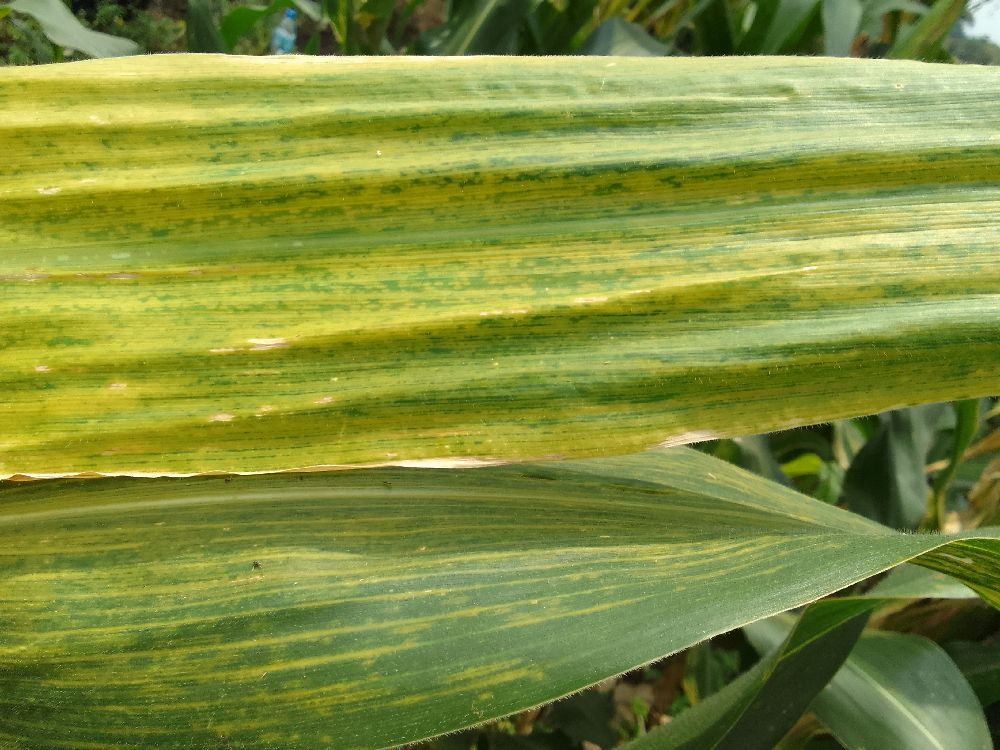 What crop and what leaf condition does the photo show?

maize, maize lethal necrosis
